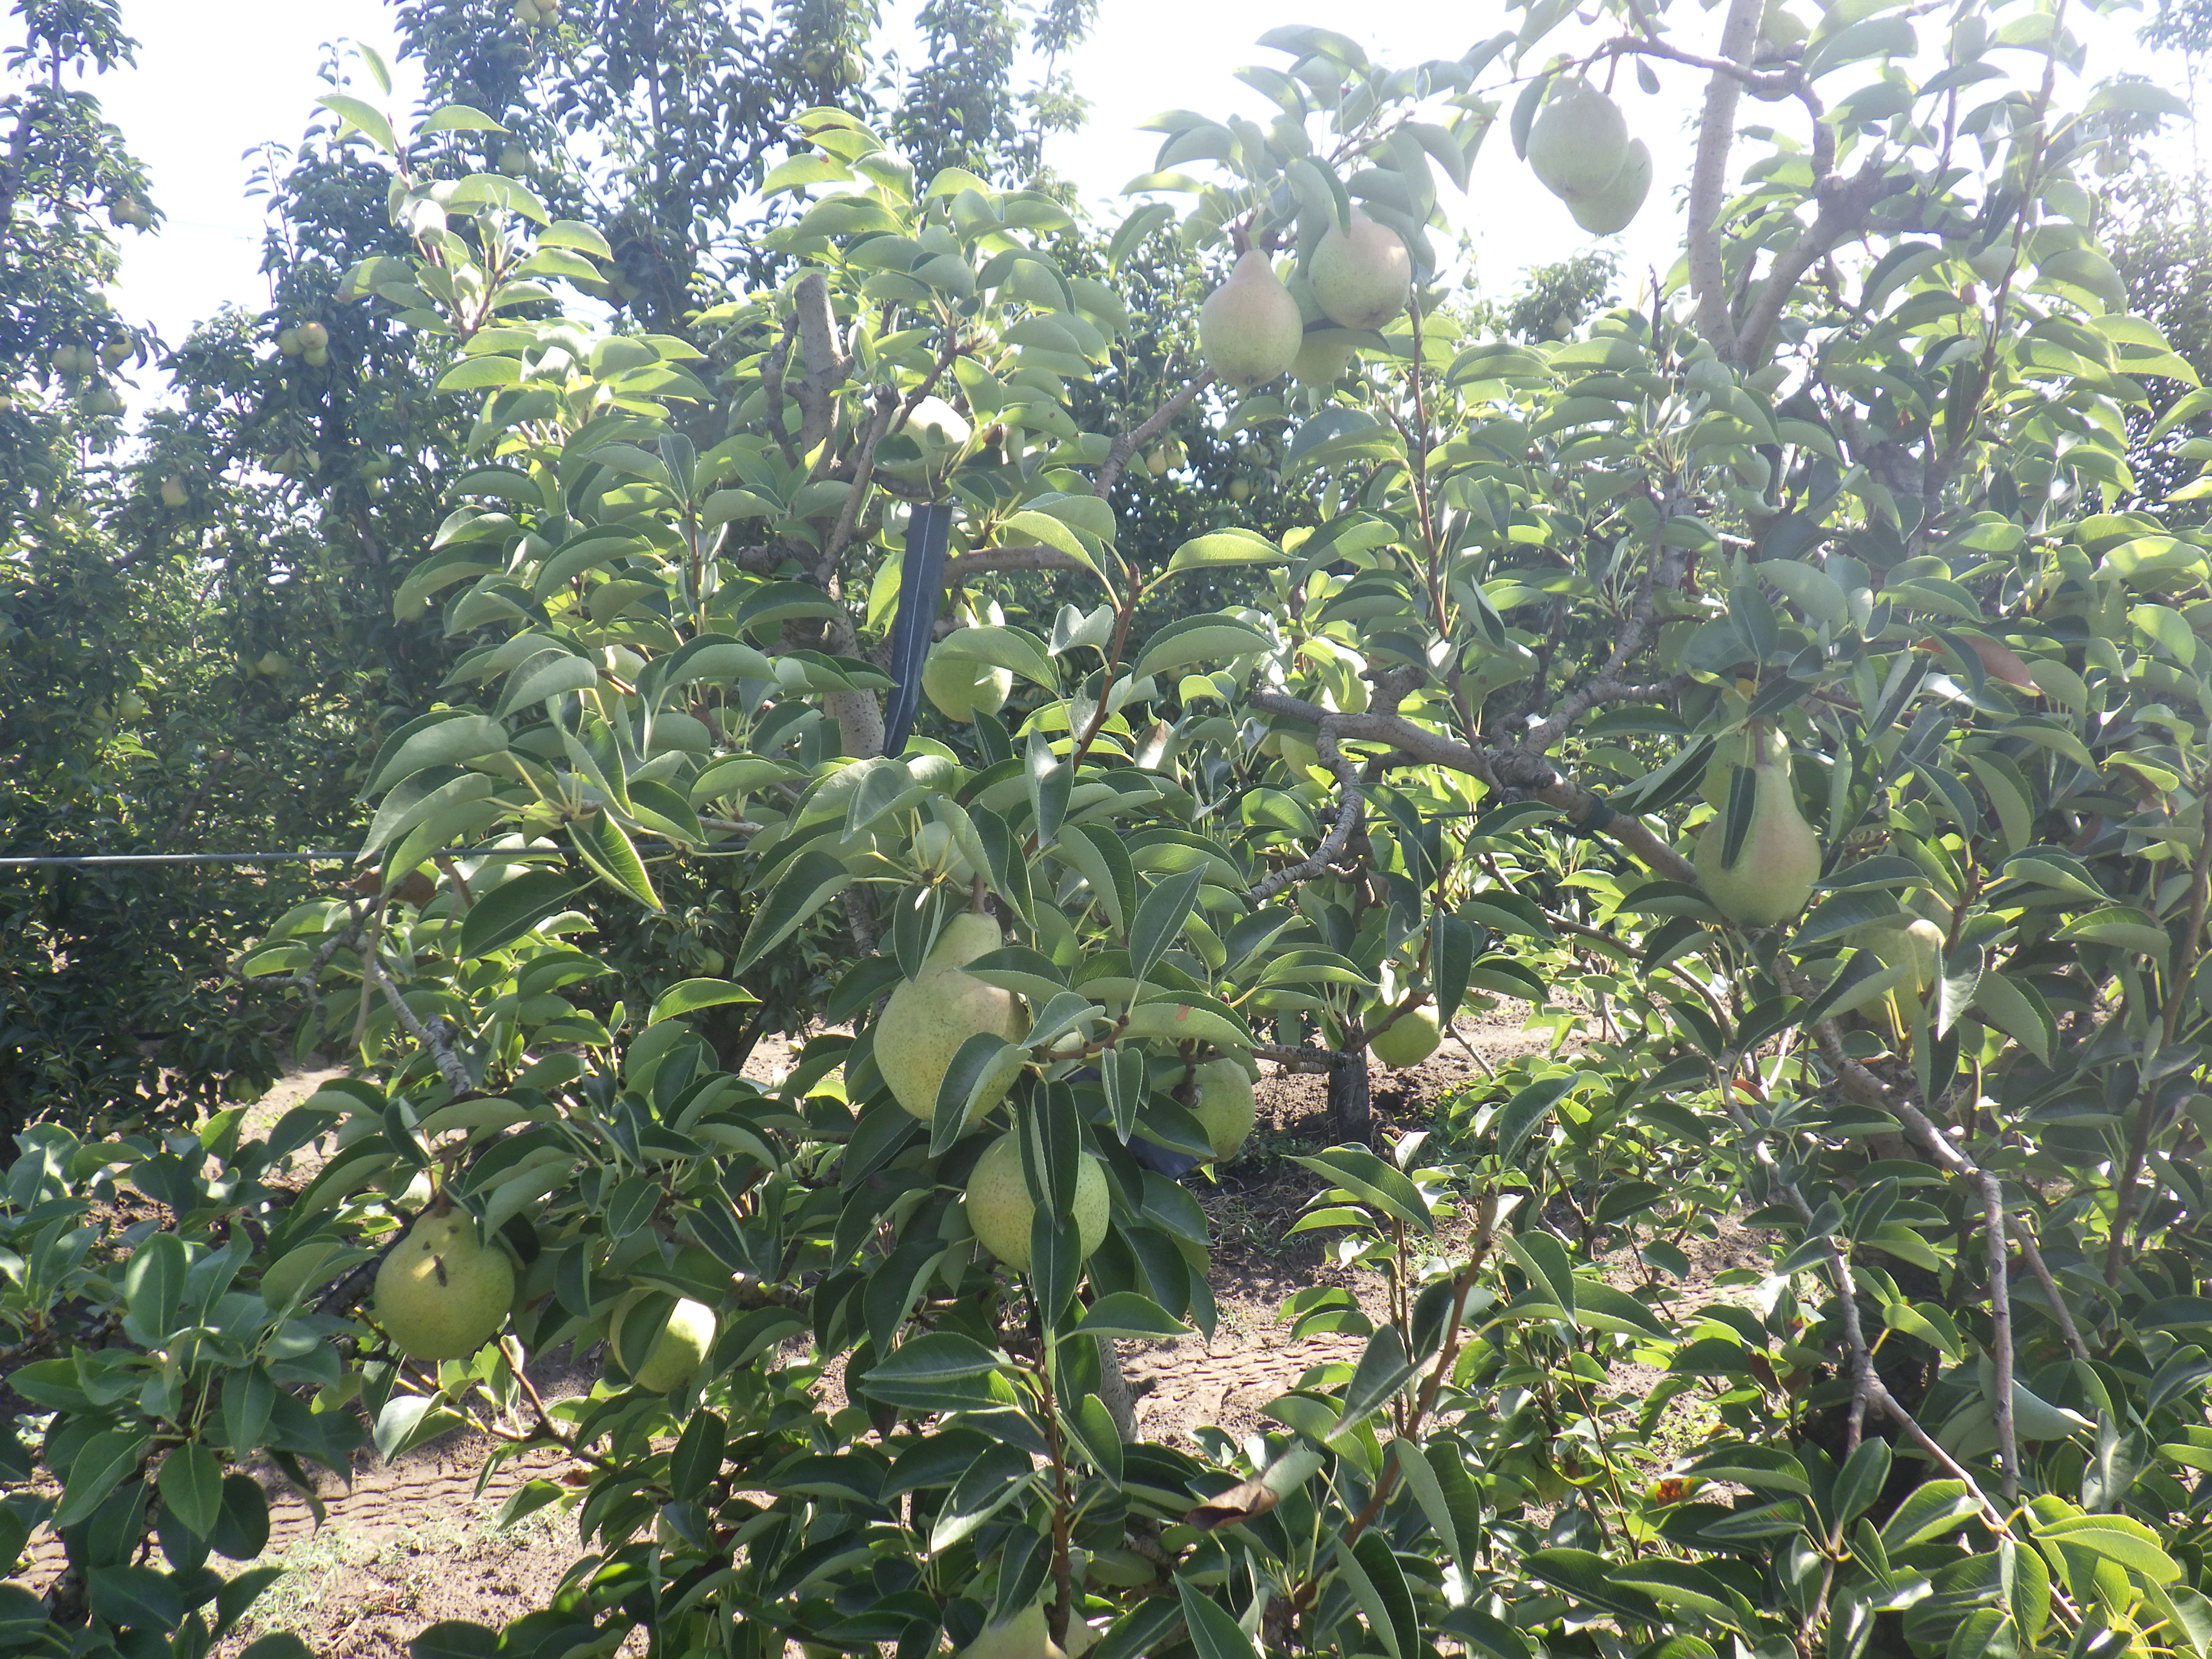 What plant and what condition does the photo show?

pear, heat stress
